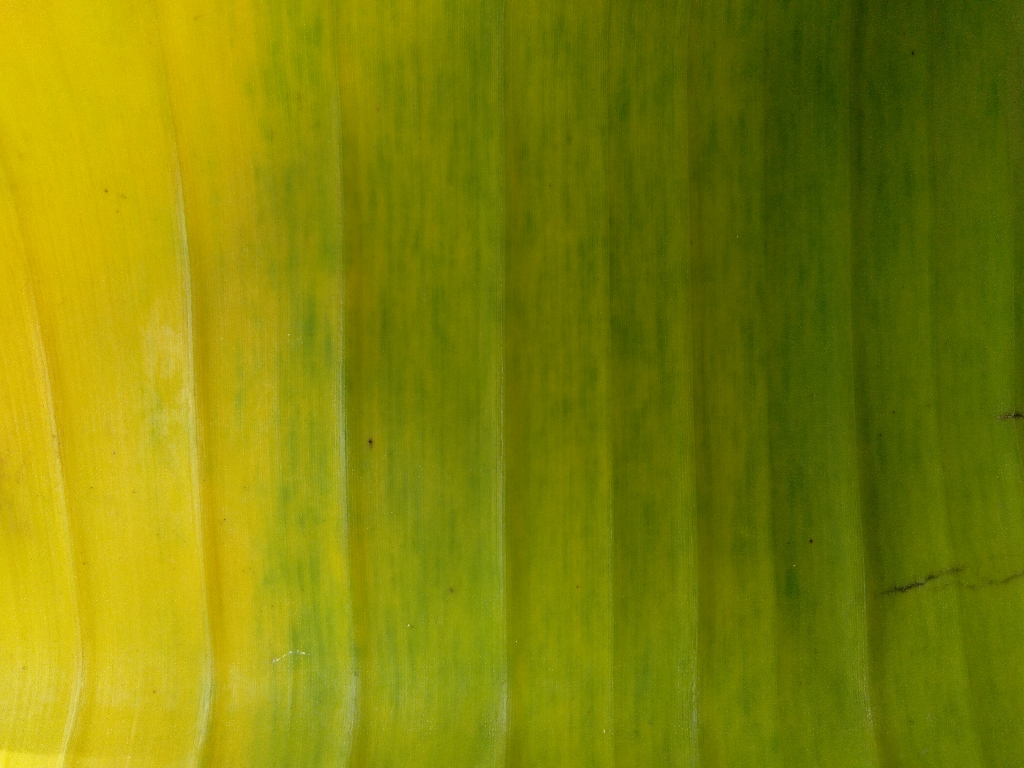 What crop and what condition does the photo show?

banana, fusarium wilt race 1
